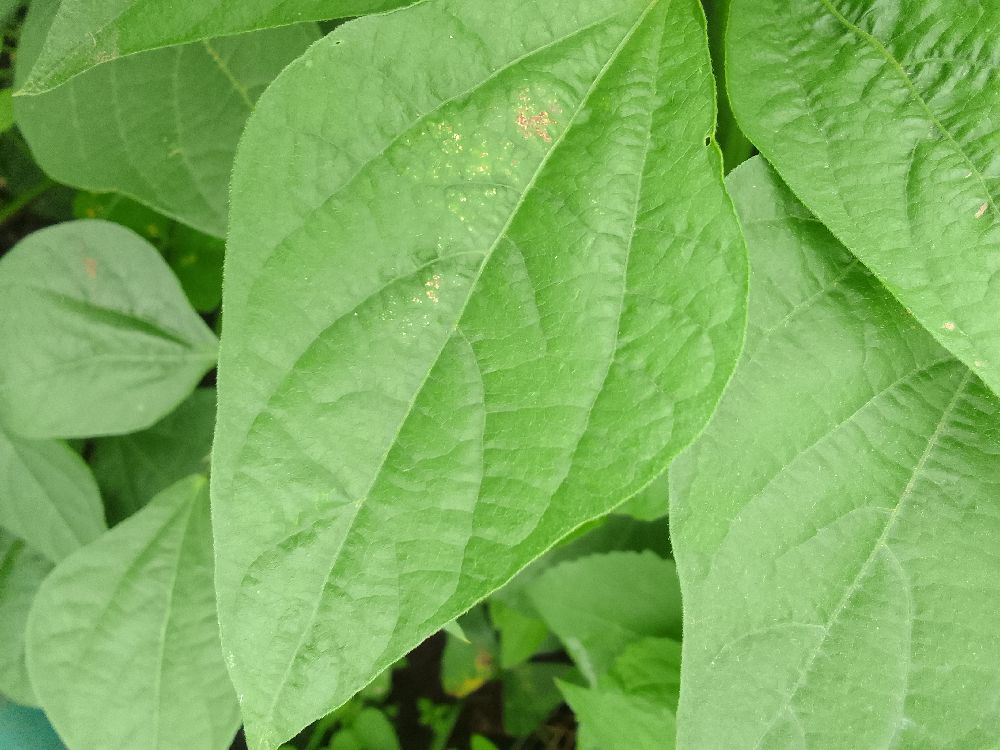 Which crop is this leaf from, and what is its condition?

common bean, healthy
